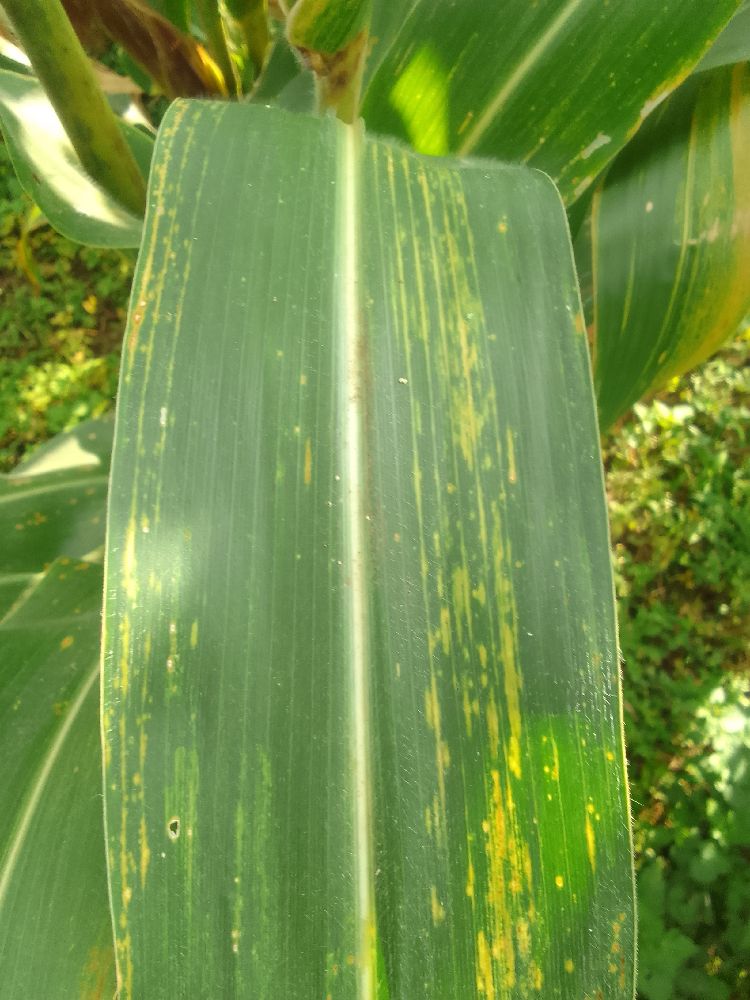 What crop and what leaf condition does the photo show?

maize, maize lethal necrosis
